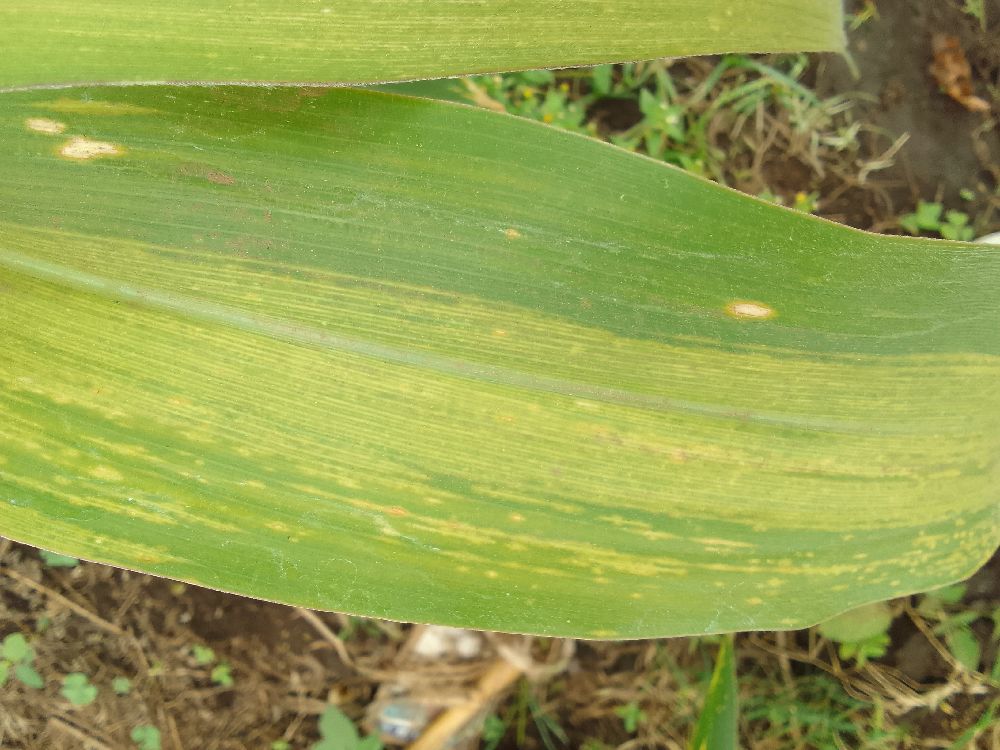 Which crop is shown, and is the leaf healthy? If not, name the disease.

maize, maize lethal necrosis
